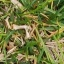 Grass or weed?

grass
